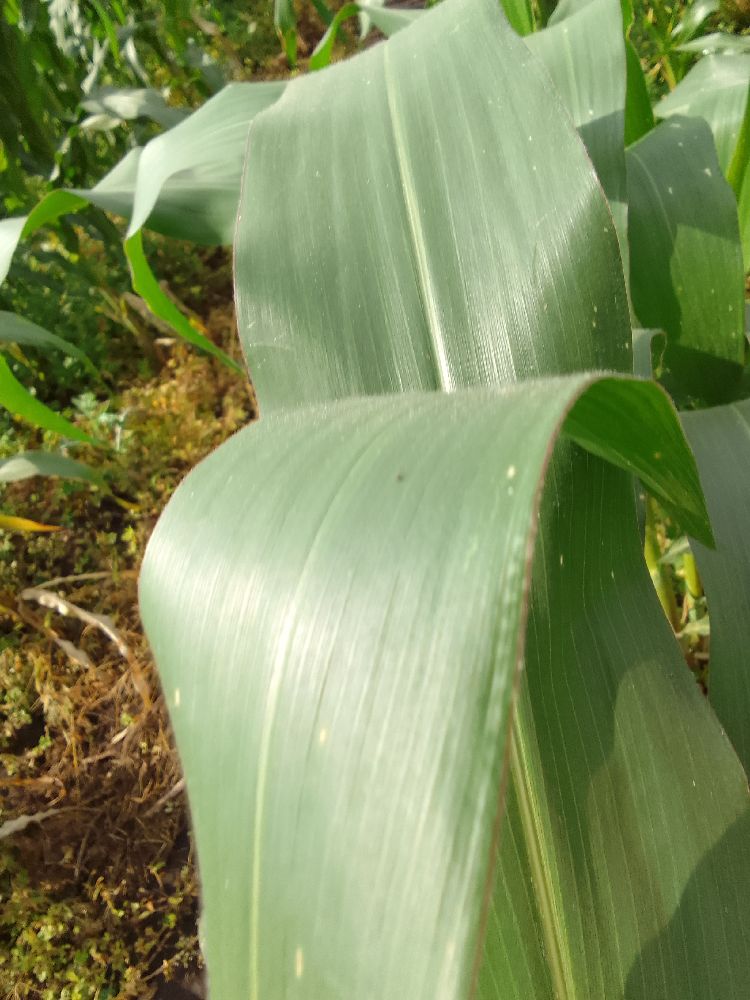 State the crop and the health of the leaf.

maize, healthy
